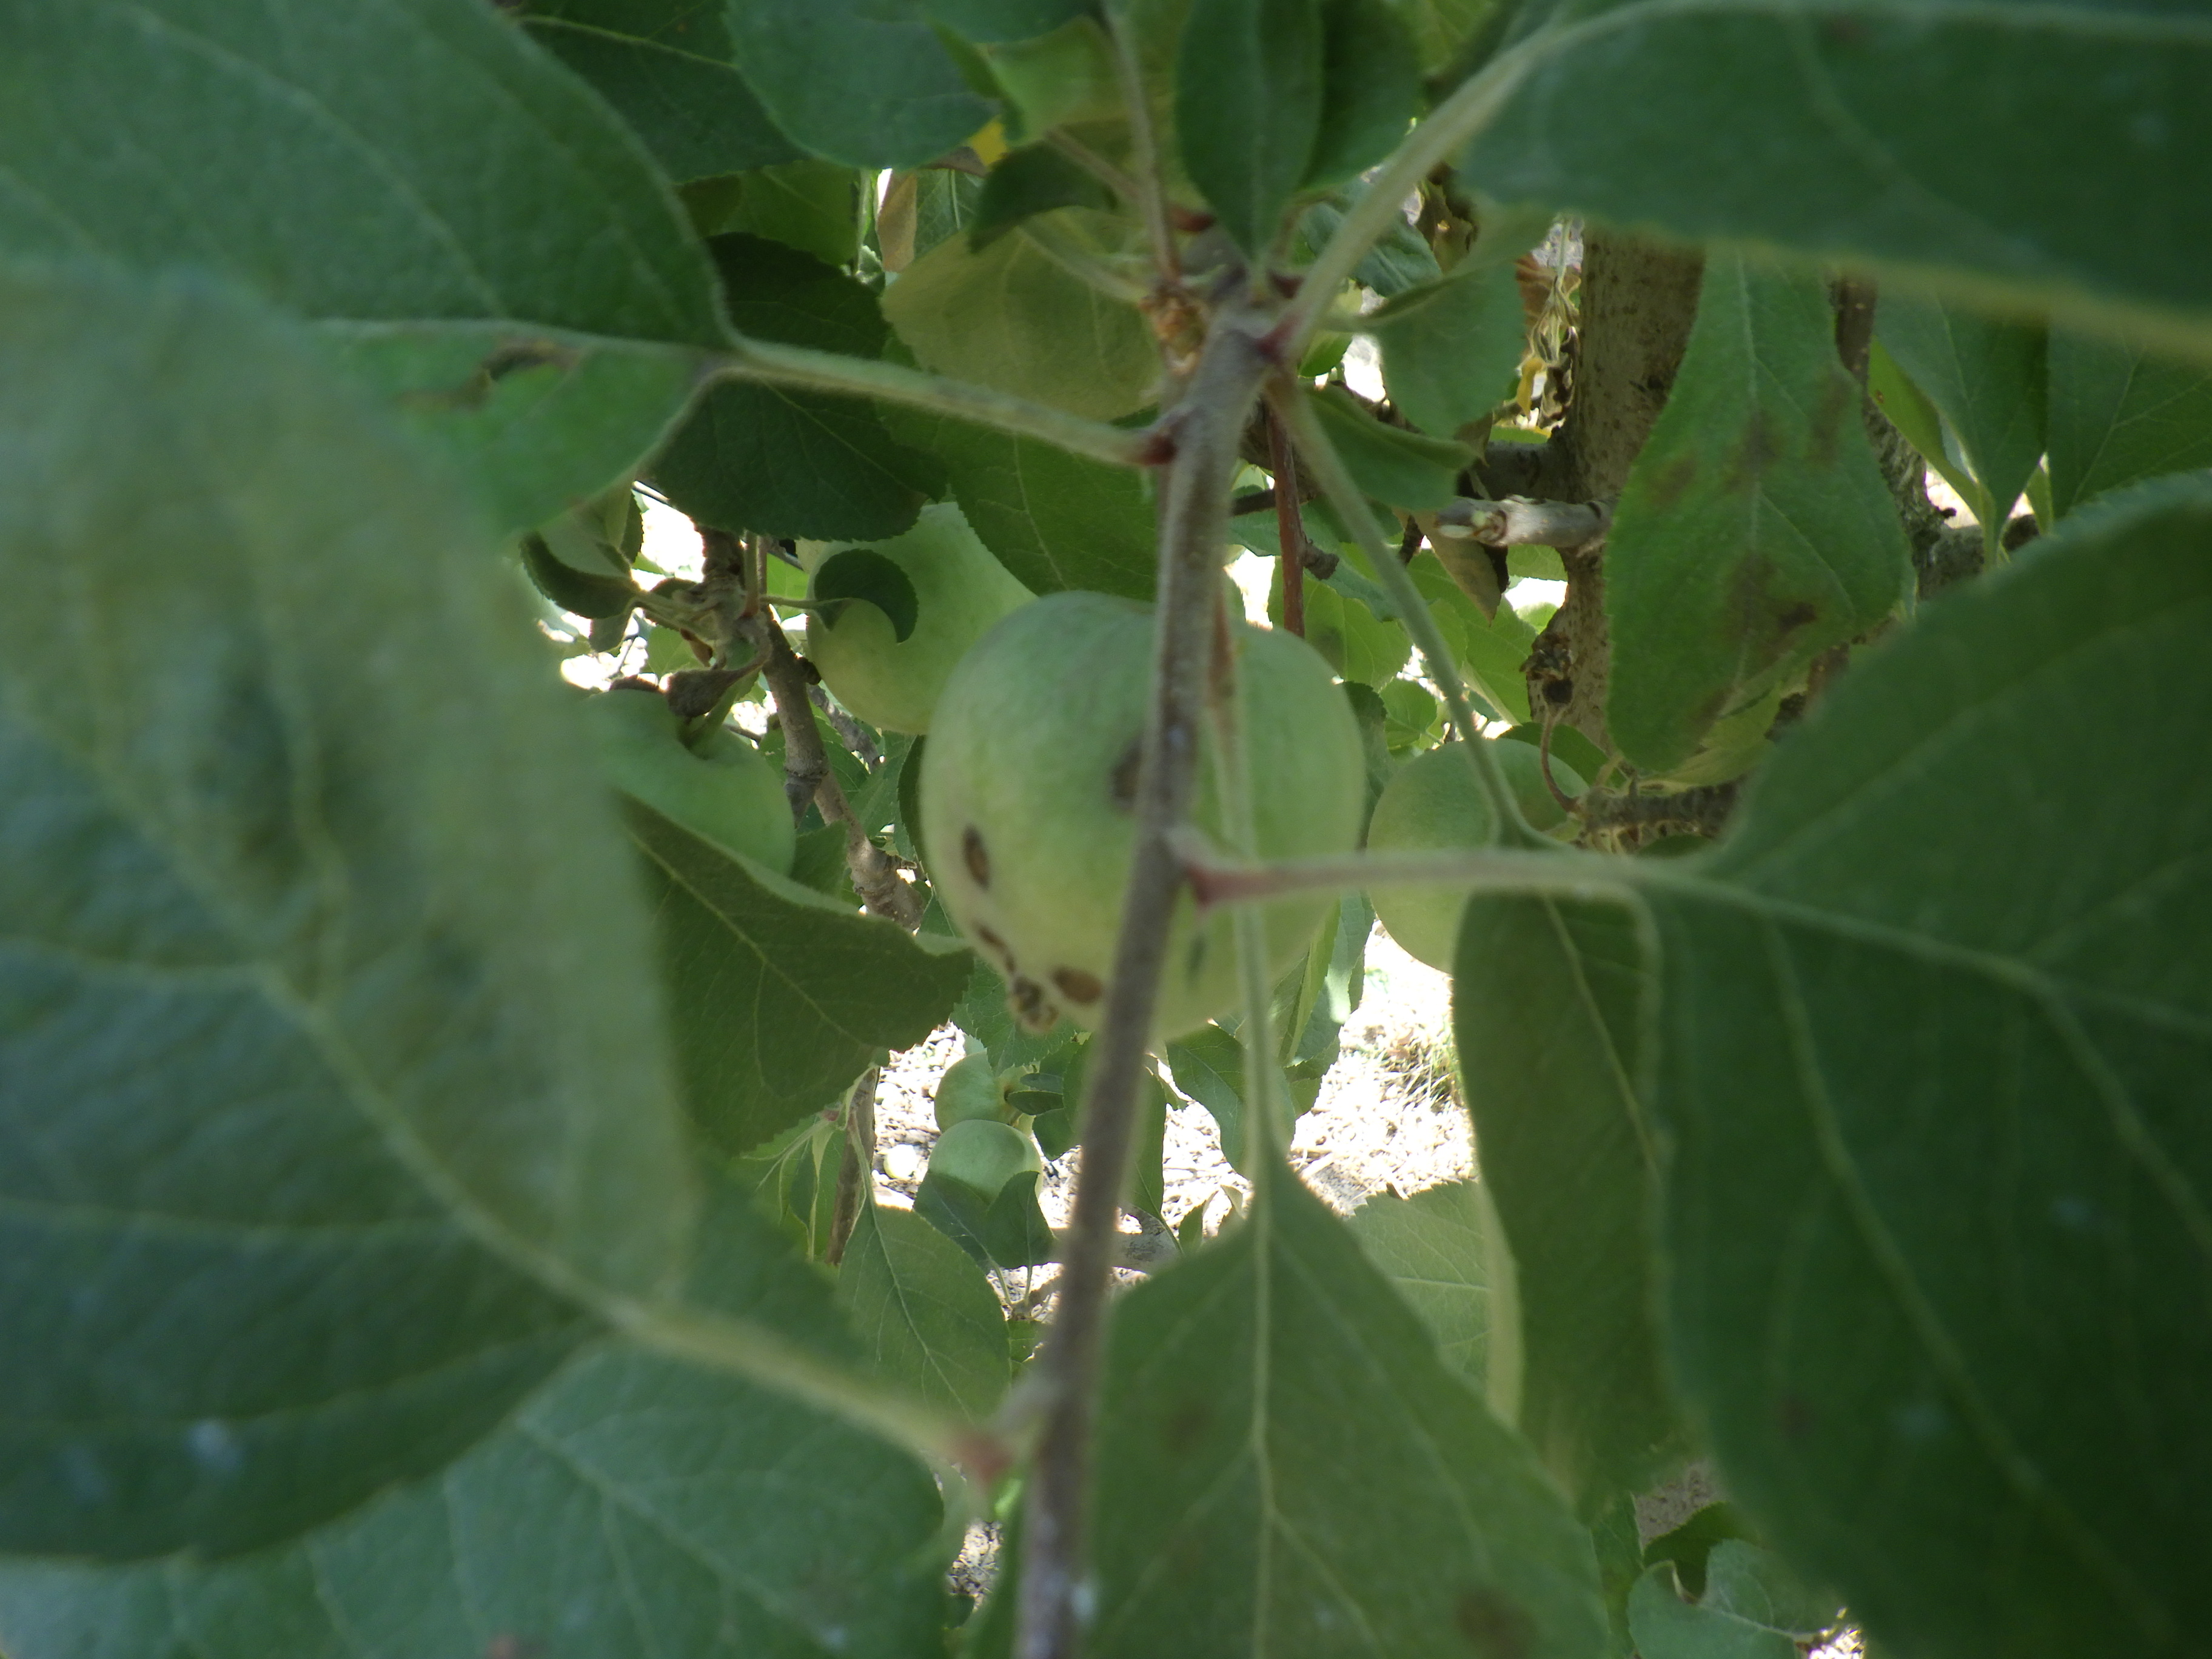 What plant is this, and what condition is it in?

apple, scab
